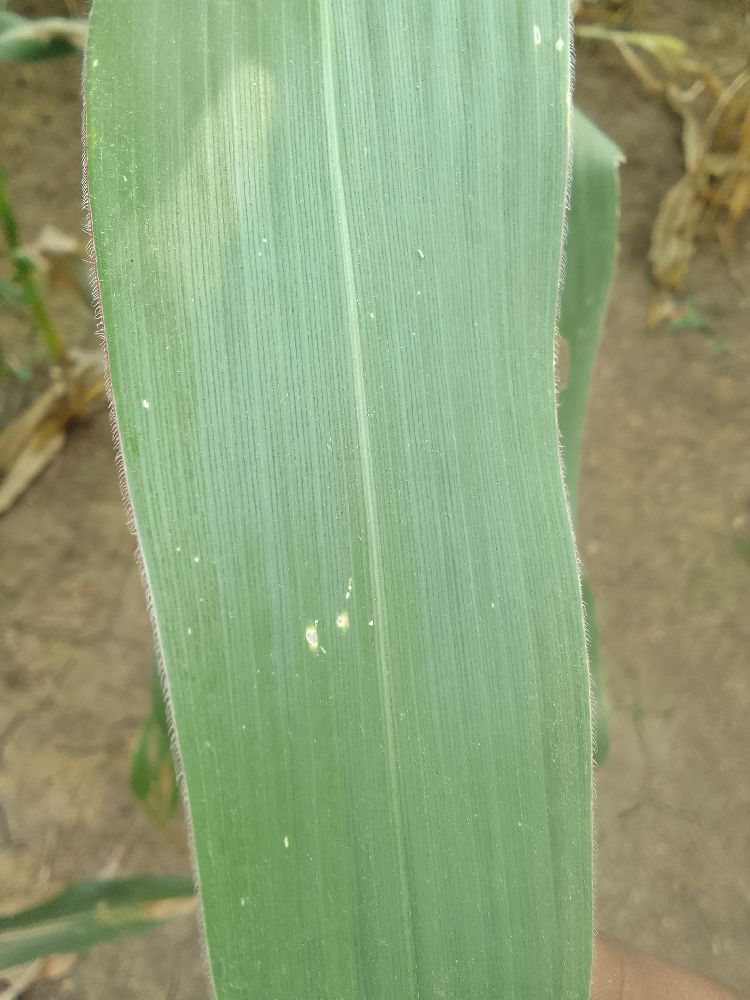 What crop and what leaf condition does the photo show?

maize, healthy
